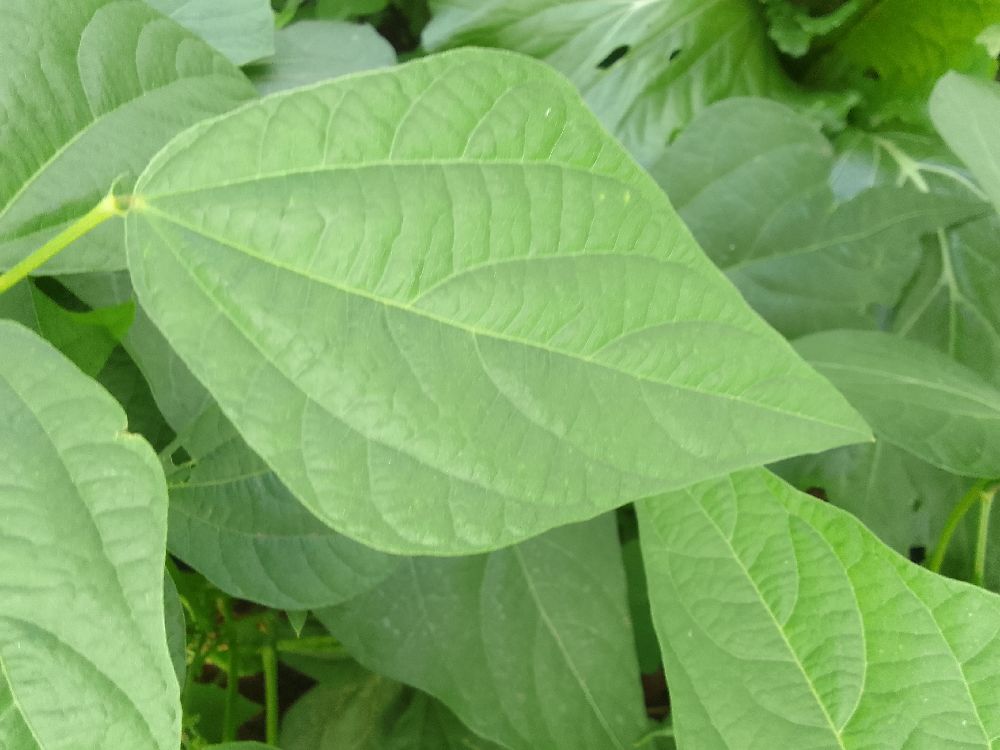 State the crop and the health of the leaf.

common bean, healthy
